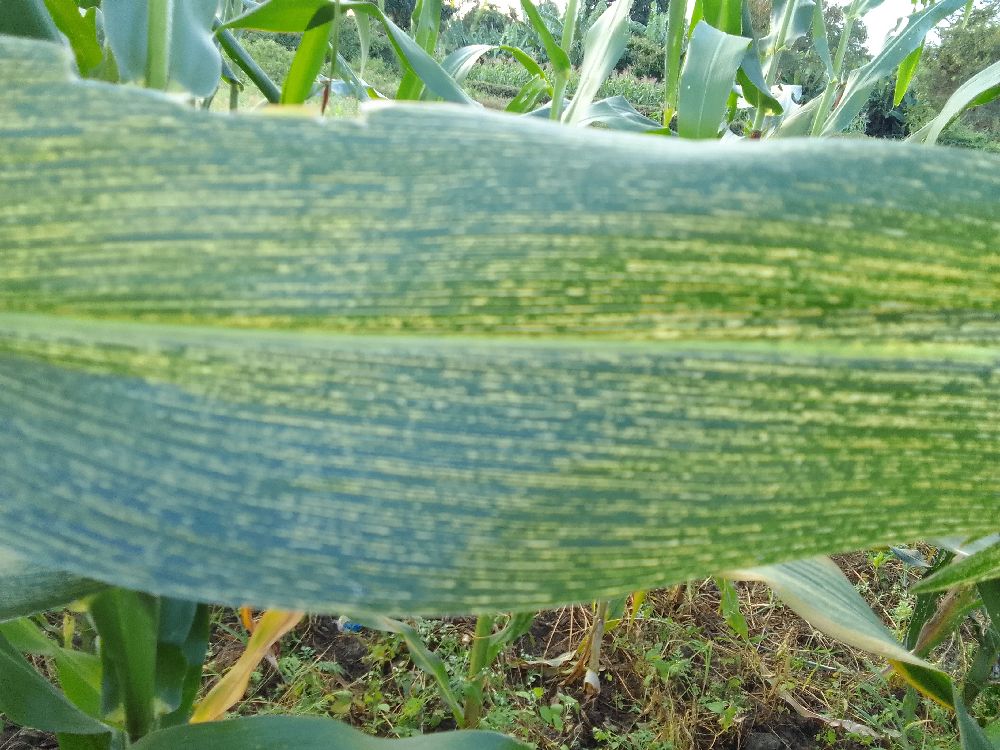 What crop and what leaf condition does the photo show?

maize, maize streak virus
